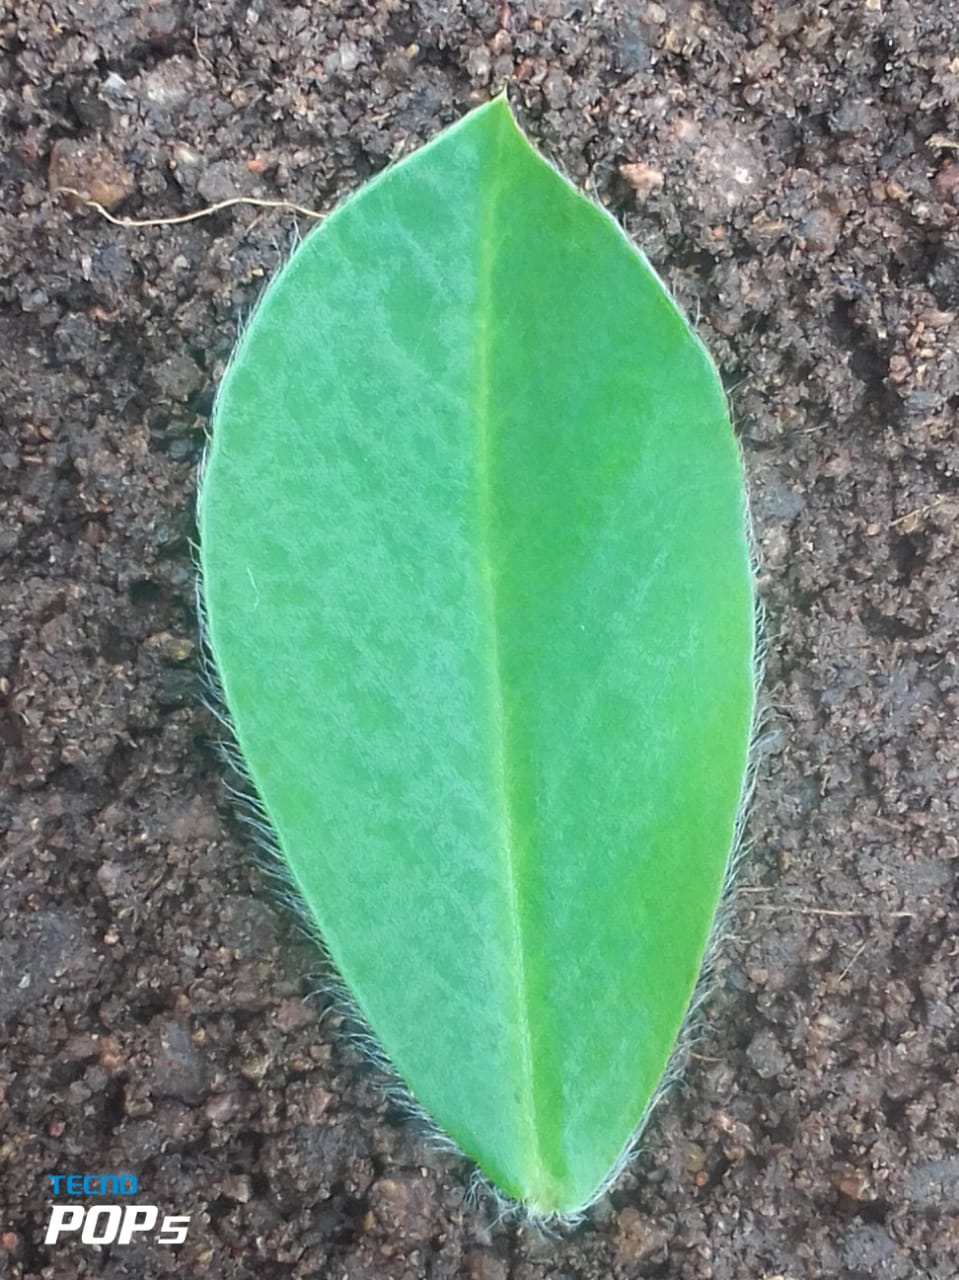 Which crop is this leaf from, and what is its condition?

peanut, healthy leaves
